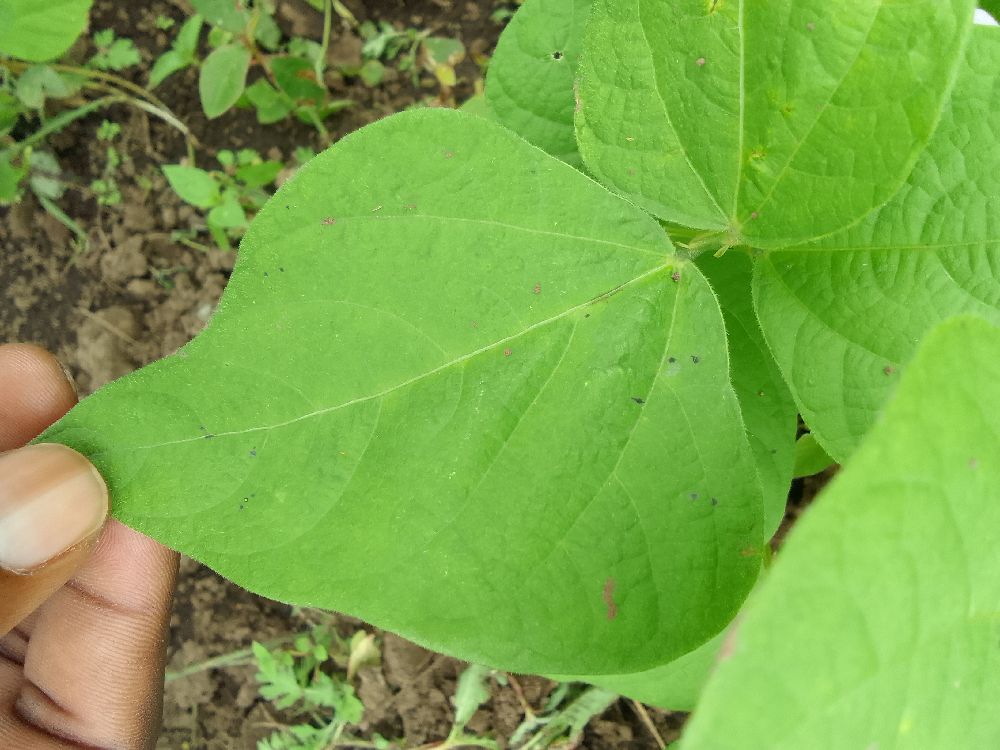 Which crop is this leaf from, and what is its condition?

common bean, healthy
